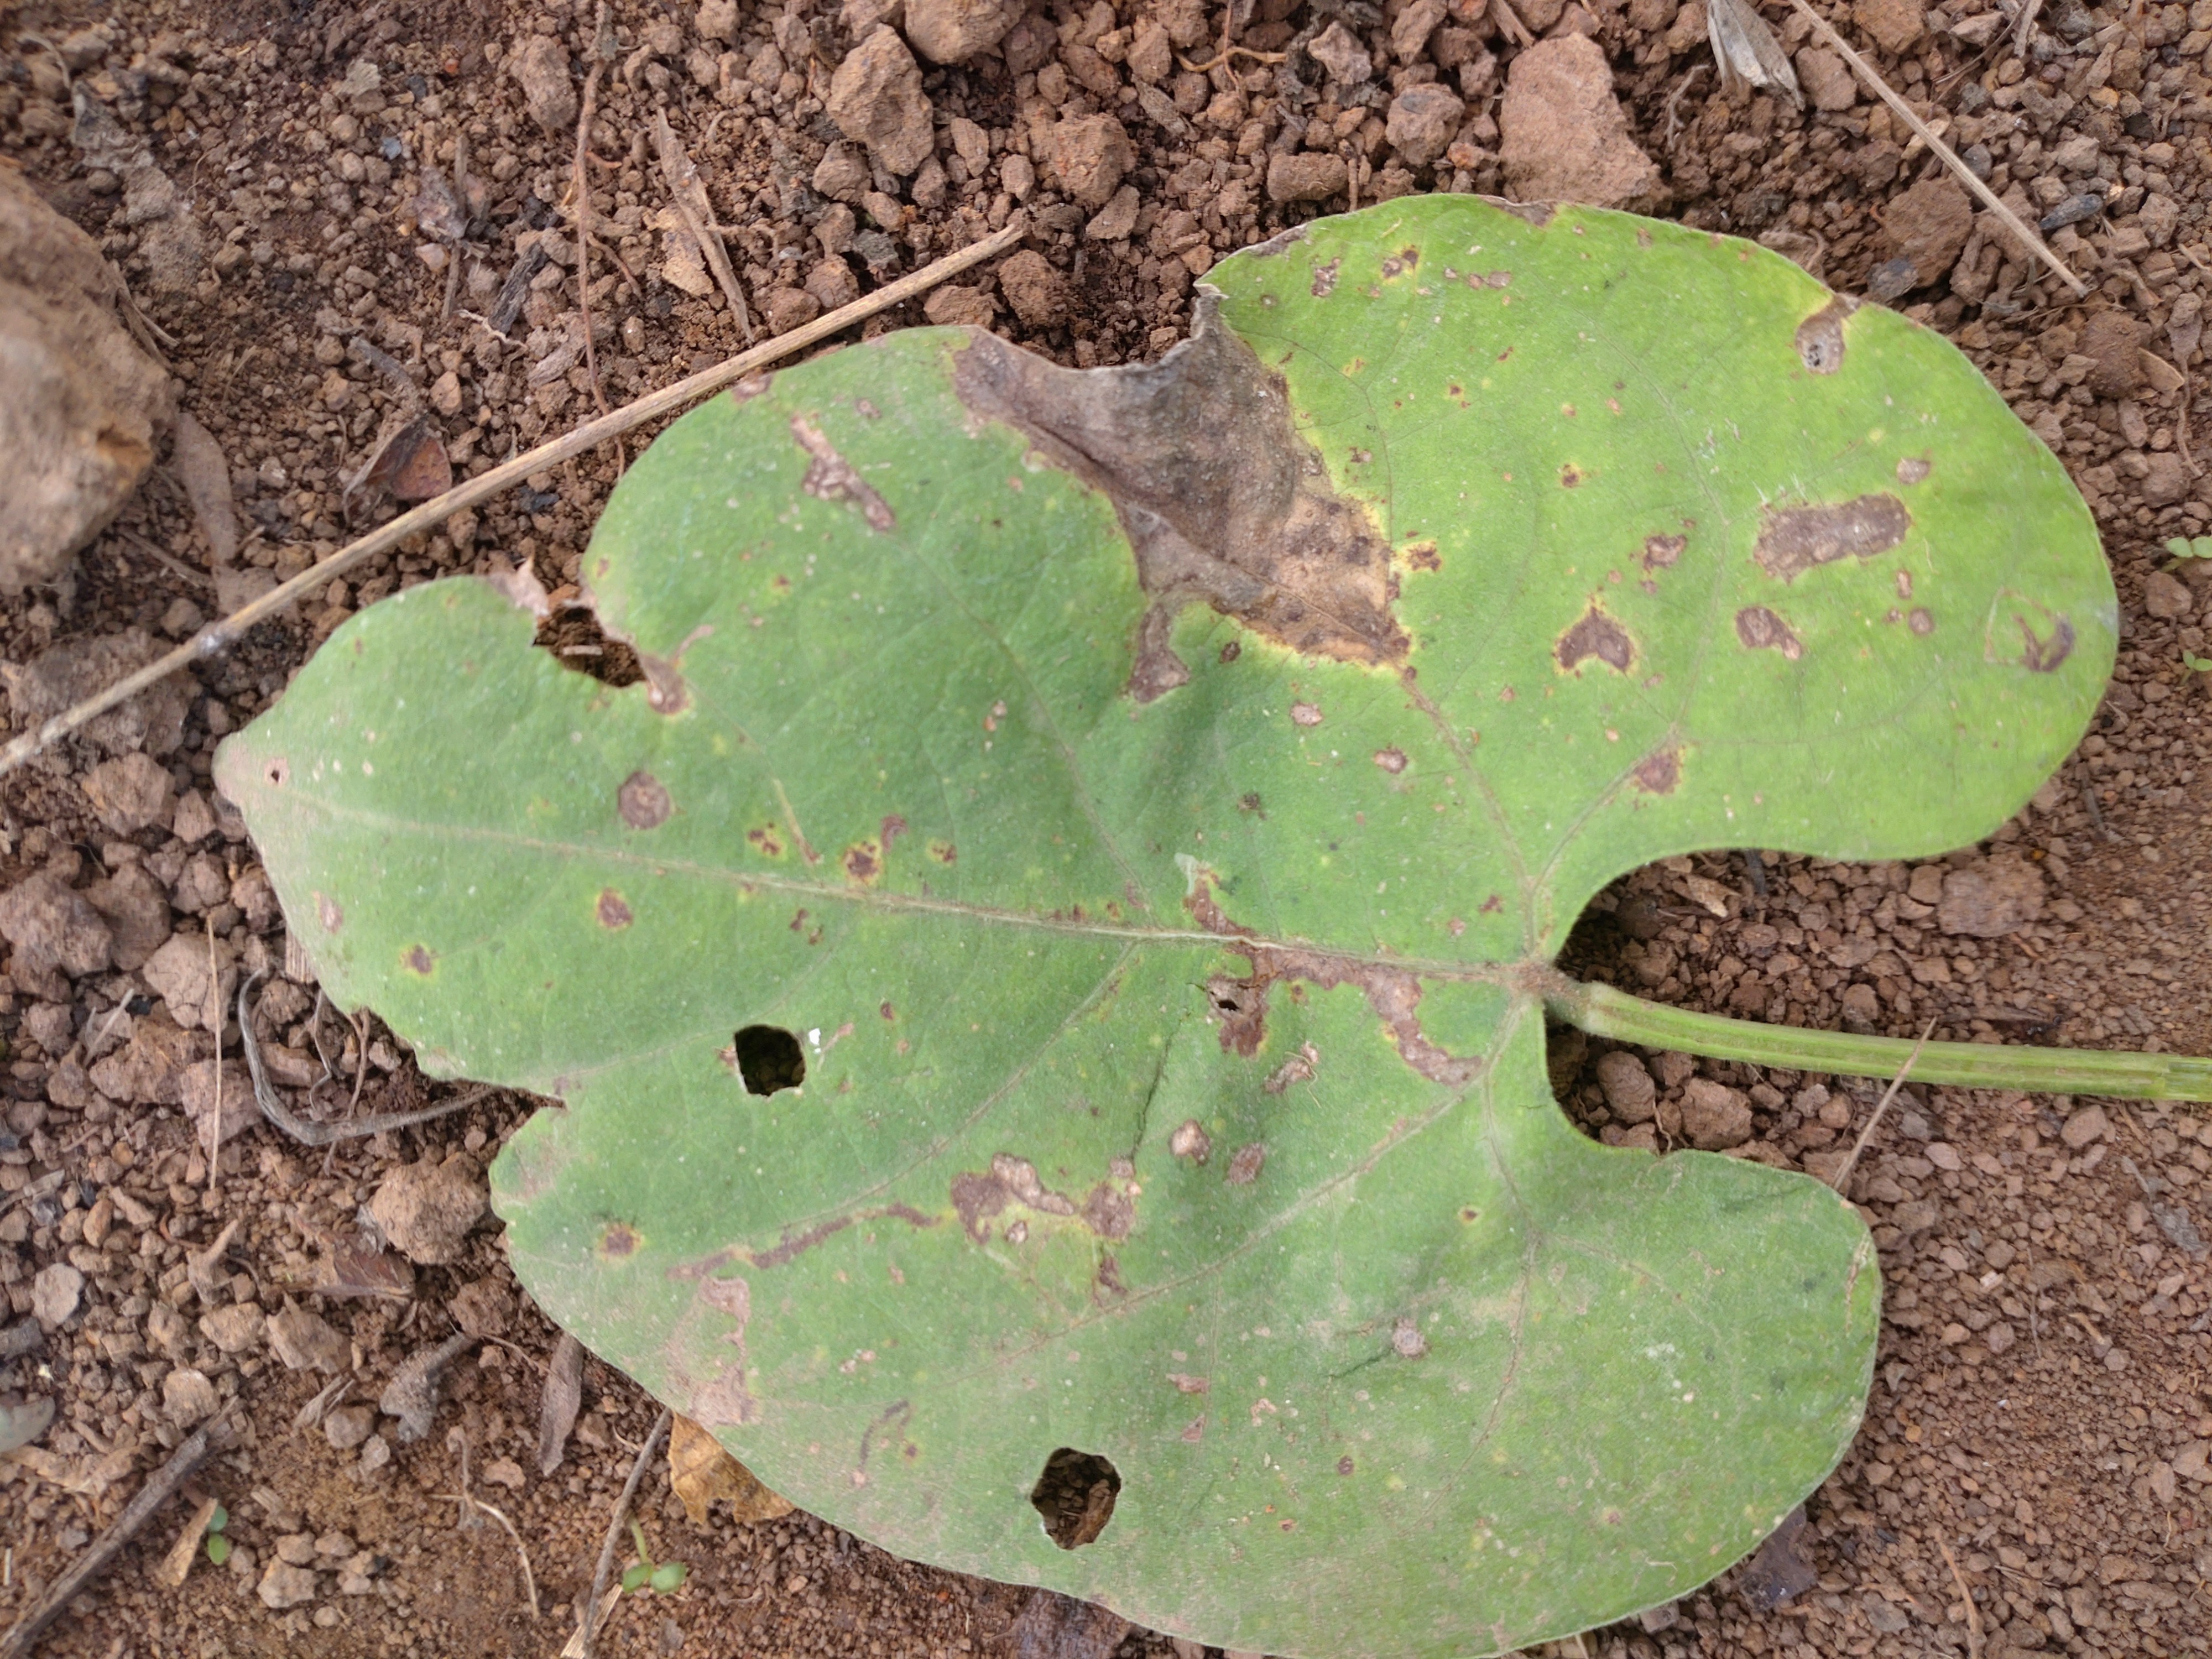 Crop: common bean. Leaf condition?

rust
